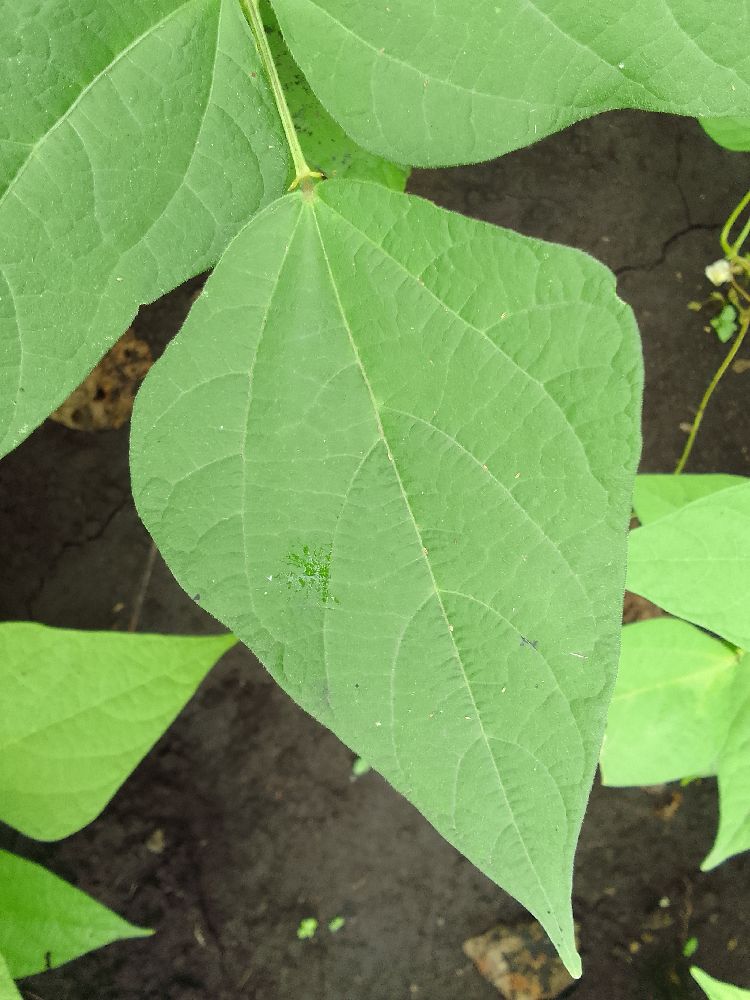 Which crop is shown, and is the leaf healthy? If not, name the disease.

common bean, healthy
